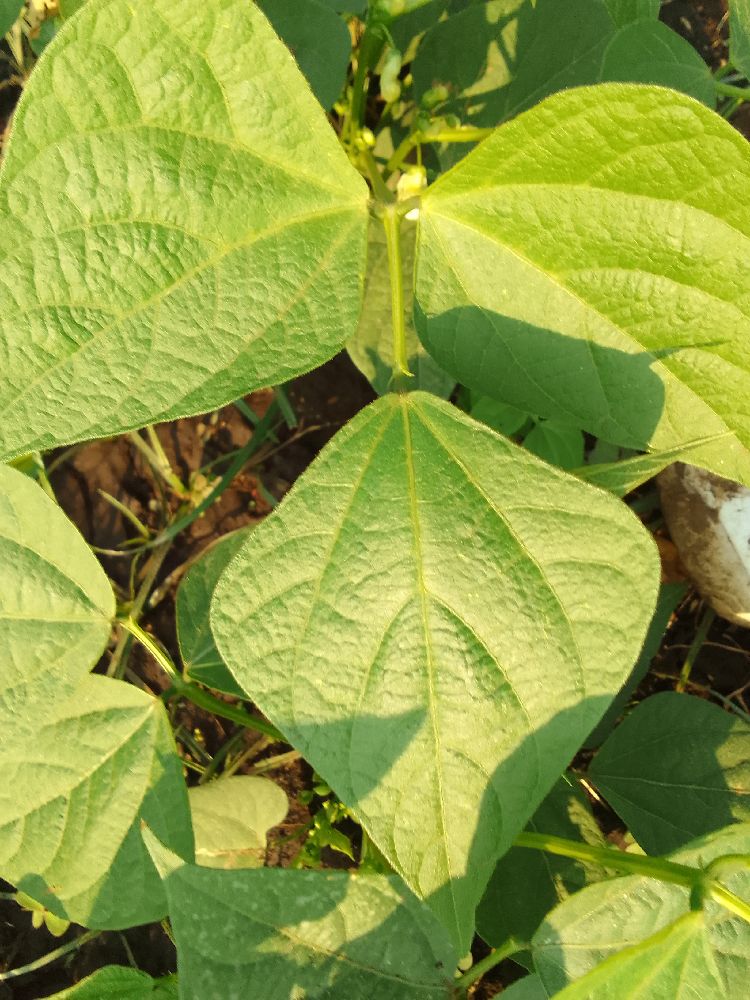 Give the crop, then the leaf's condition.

common bean, healthy
